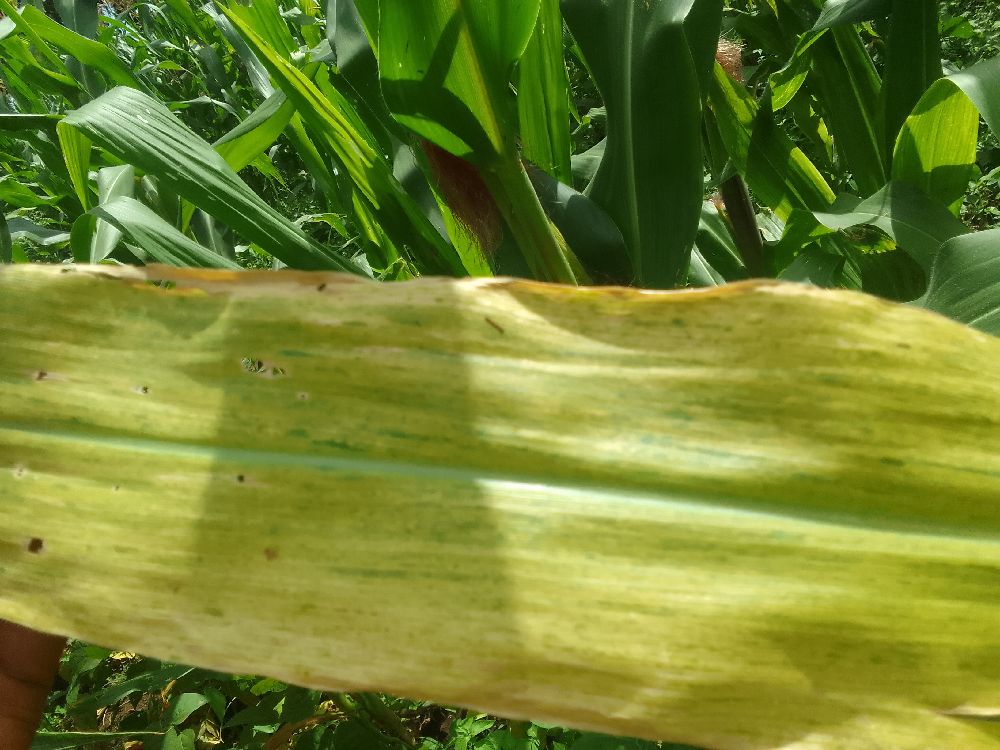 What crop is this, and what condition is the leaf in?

maize, maize lethal necrosis
